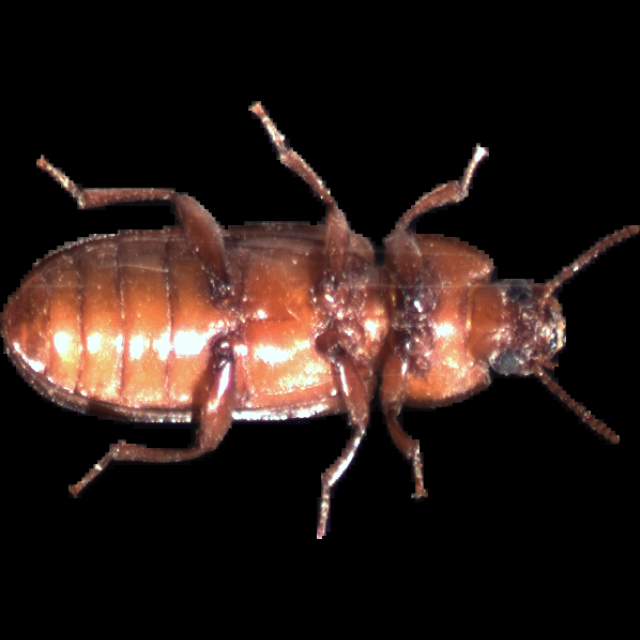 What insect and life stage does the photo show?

mealworm beetle
